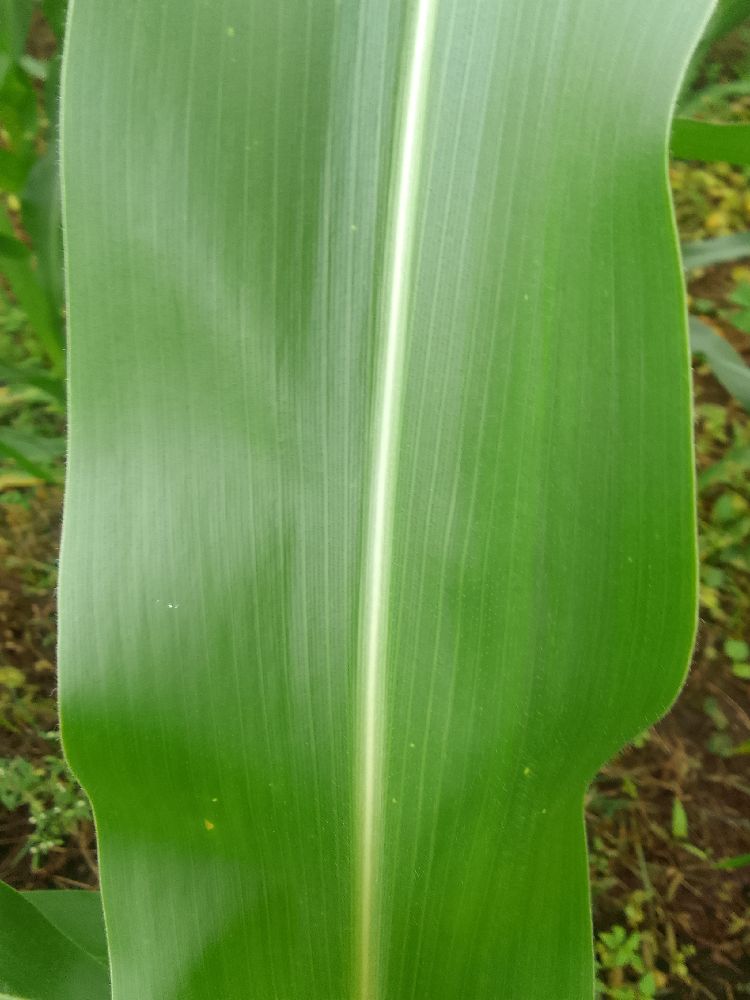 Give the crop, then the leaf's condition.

maize, healthy
